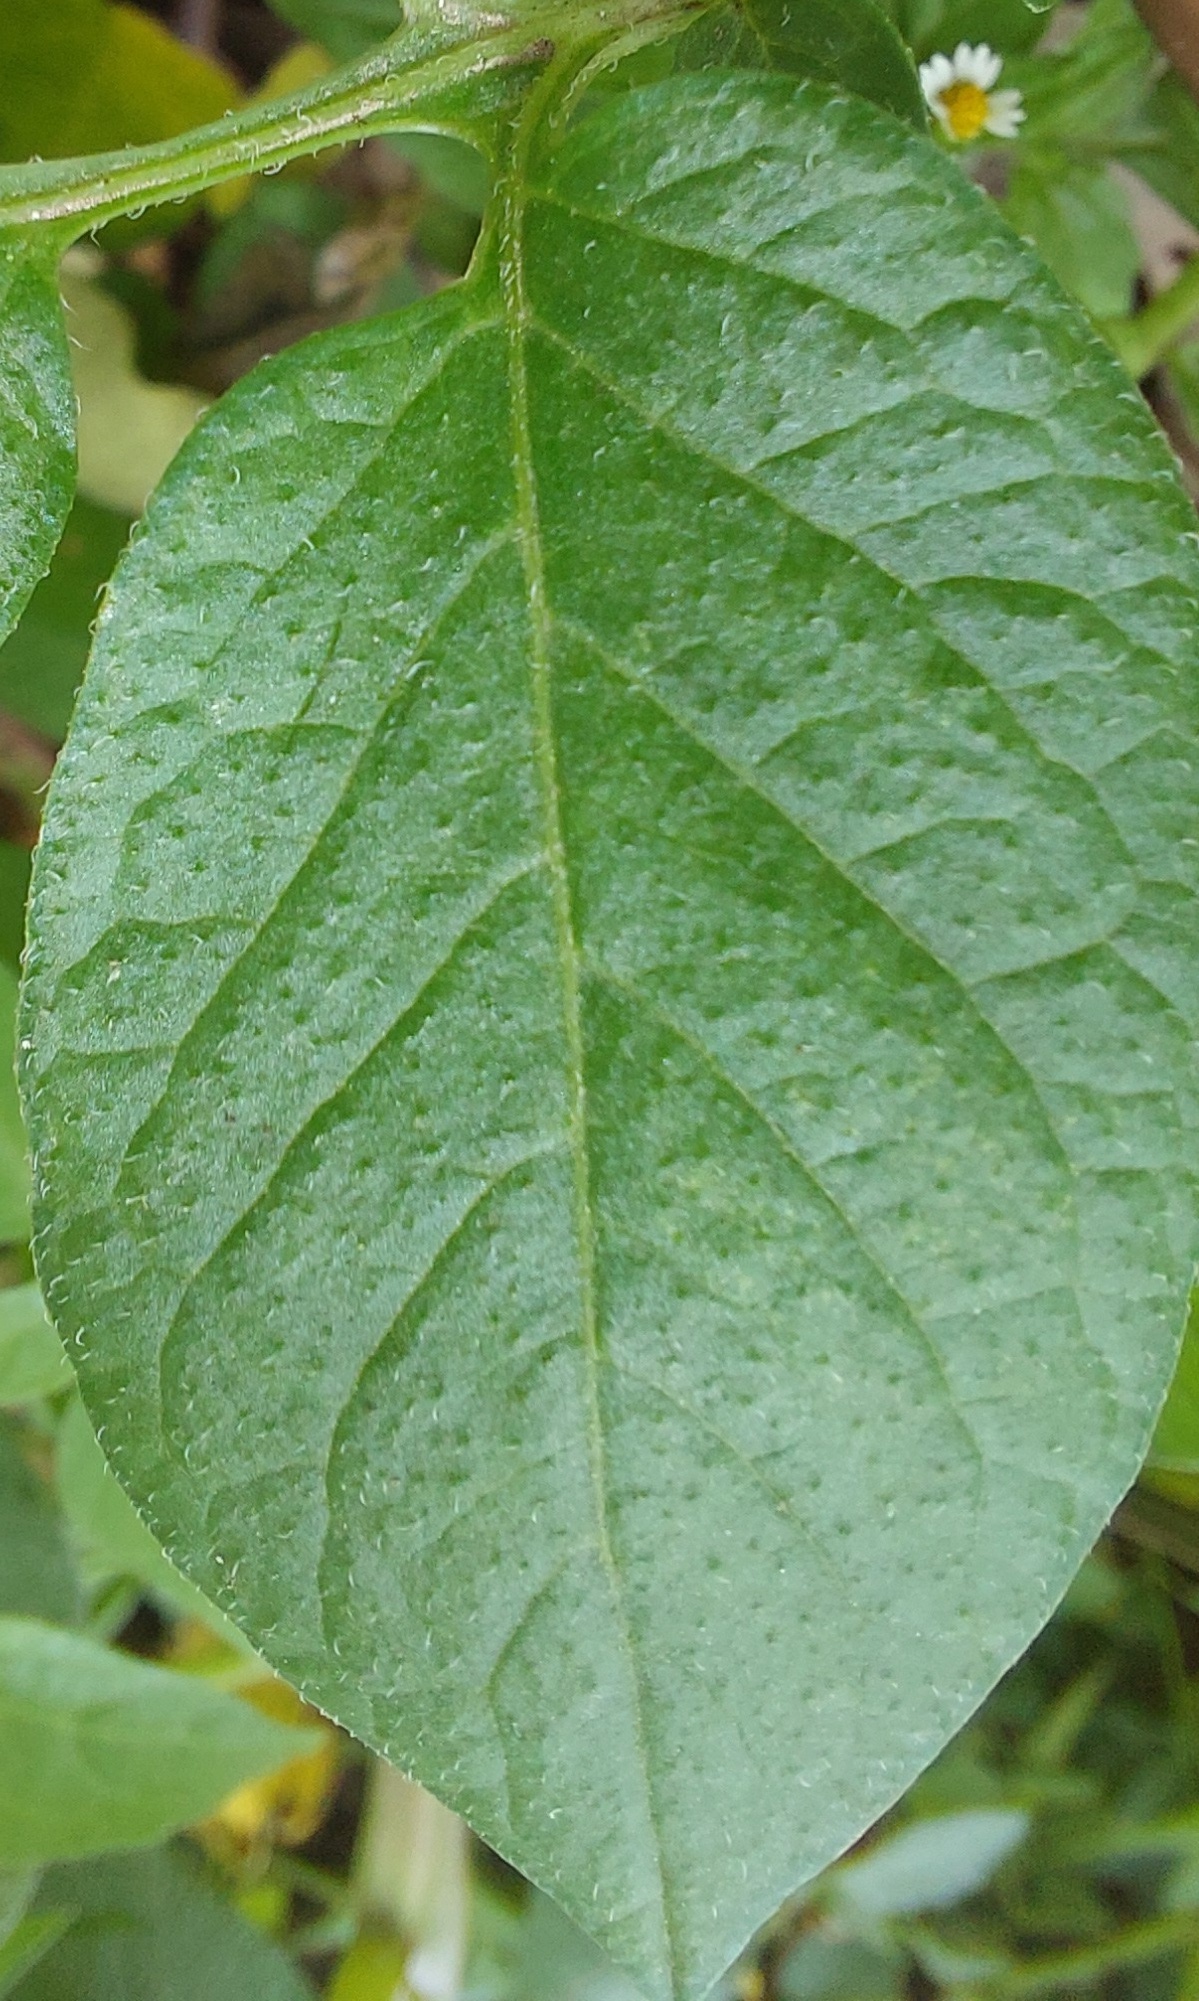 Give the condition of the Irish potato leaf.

healthy
